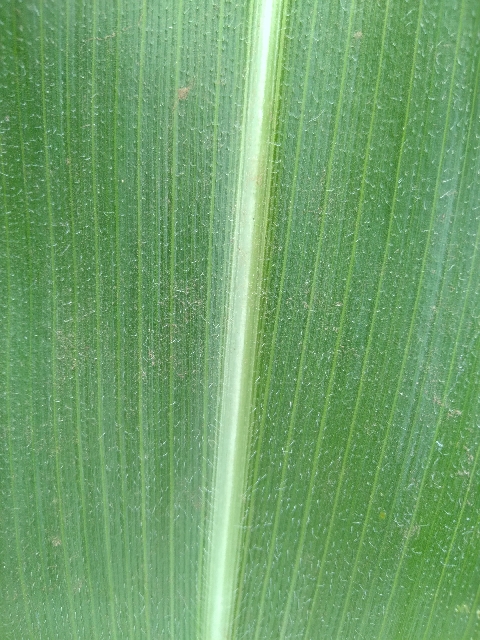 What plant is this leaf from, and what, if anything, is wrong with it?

maize, healthy
